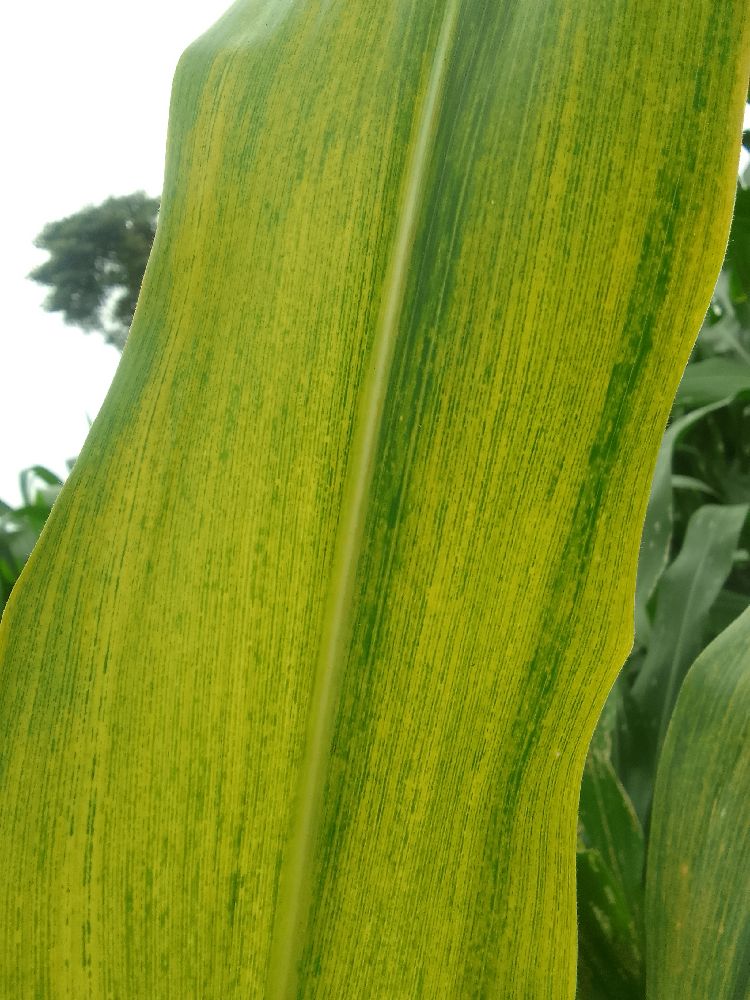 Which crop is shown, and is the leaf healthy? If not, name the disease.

maize, maize lethal necrosis
